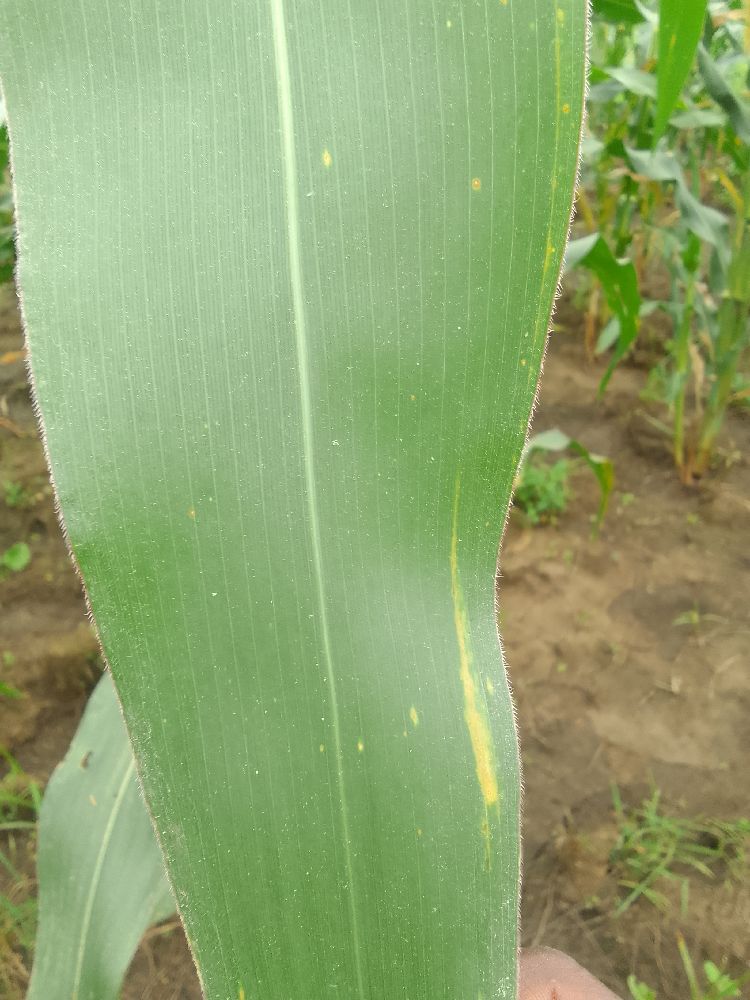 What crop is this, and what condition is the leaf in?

maize, healthy
